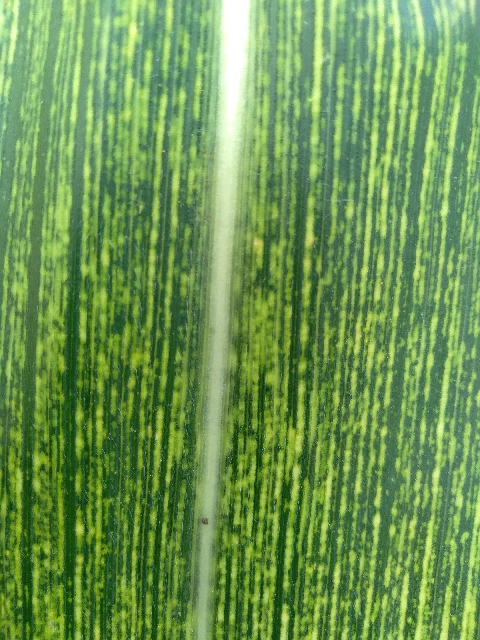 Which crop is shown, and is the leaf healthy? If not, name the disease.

maize, maize streak virus
